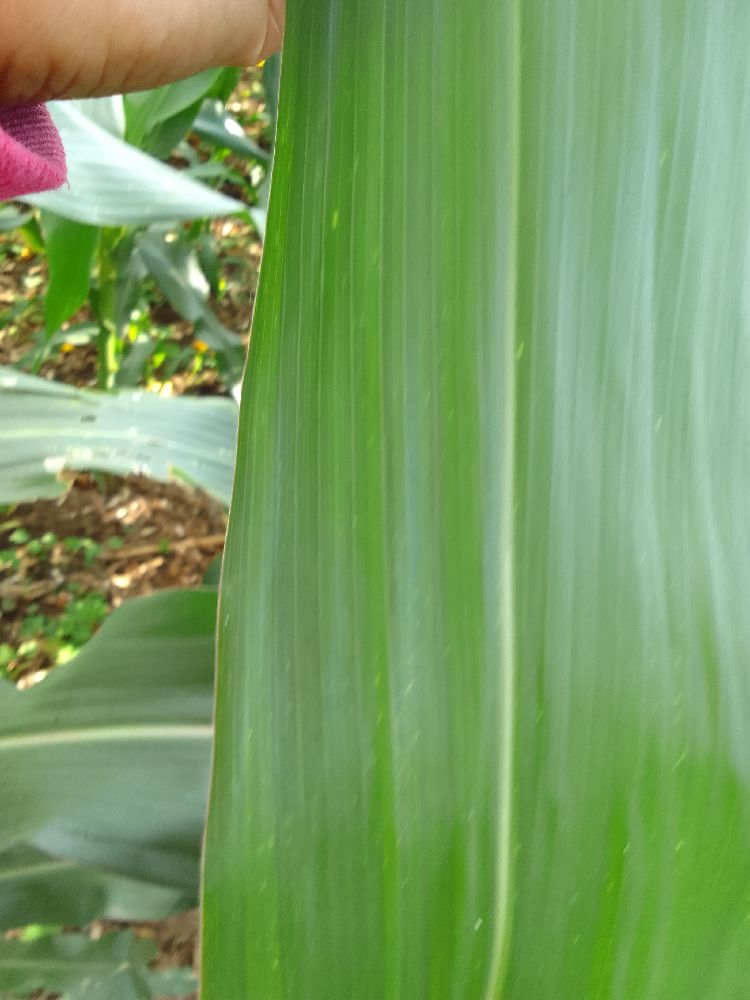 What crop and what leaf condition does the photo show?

maize, healthy
